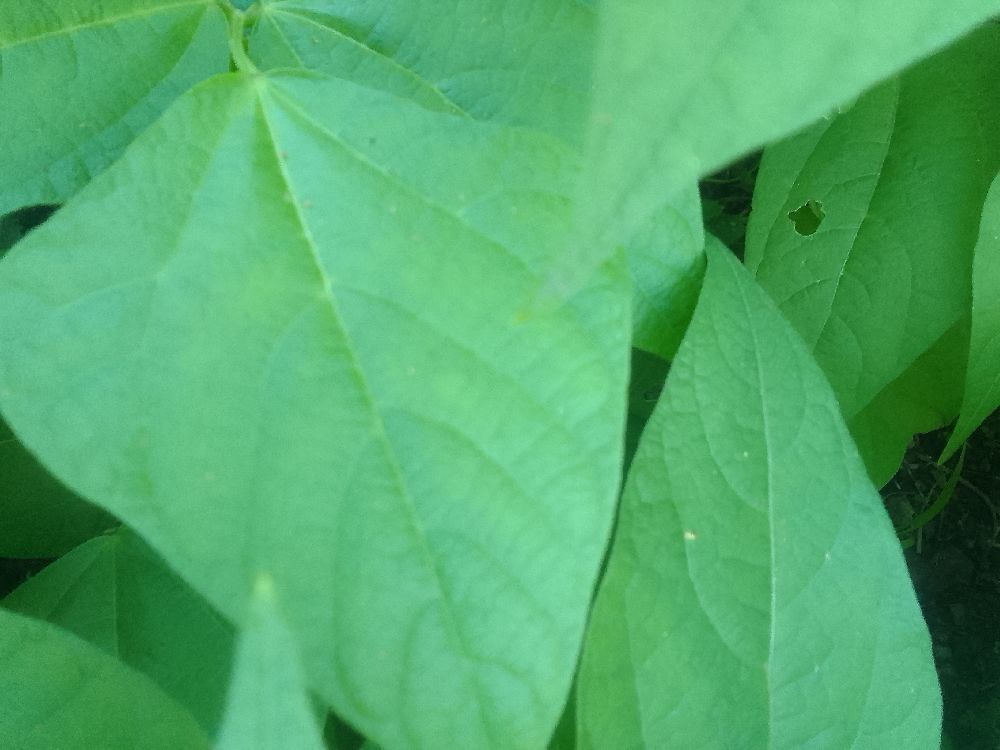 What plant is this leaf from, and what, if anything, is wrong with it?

common bean, healthy
